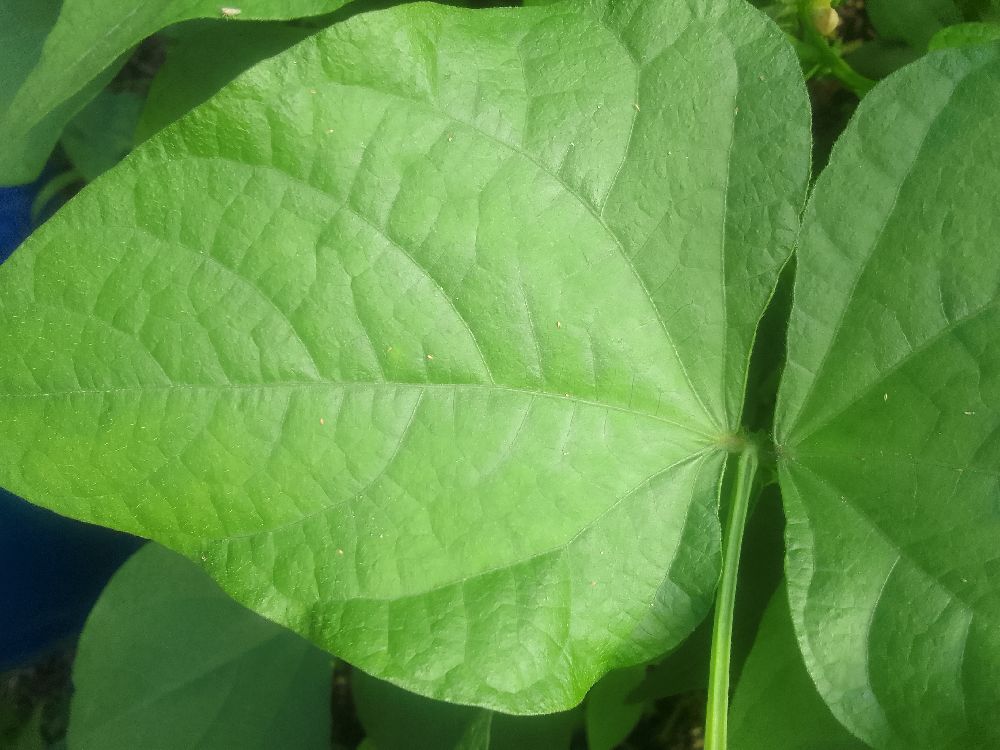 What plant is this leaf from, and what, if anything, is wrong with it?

common bean, healthy
